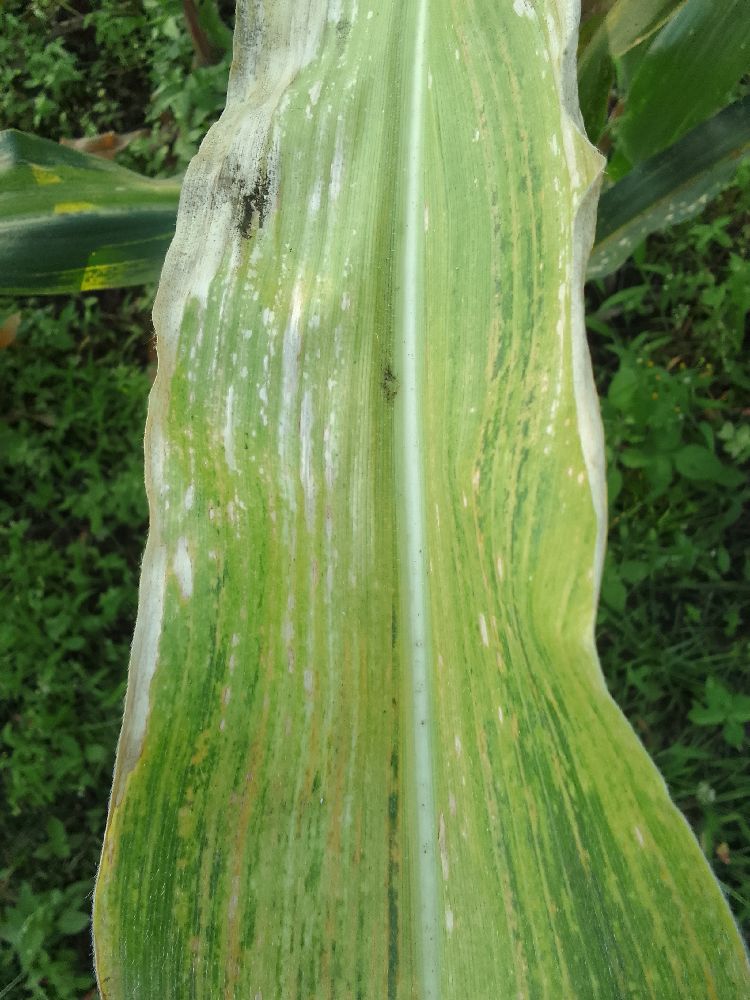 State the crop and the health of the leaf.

maize, maize lethal necrosis
